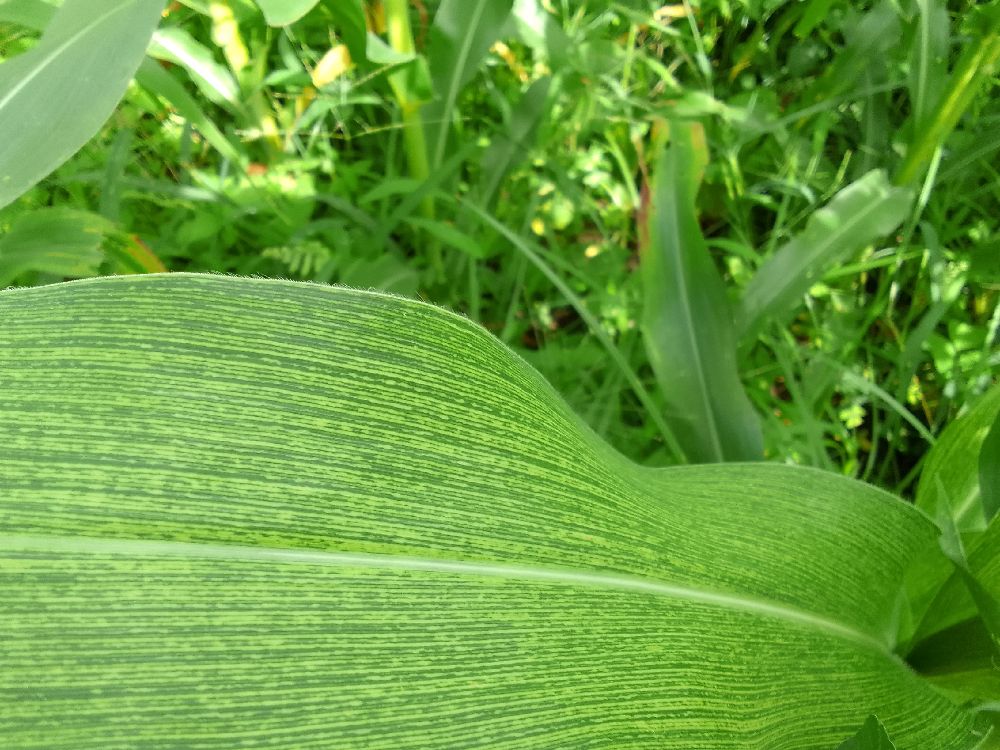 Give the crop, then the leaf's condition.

maize, maize streak virus
